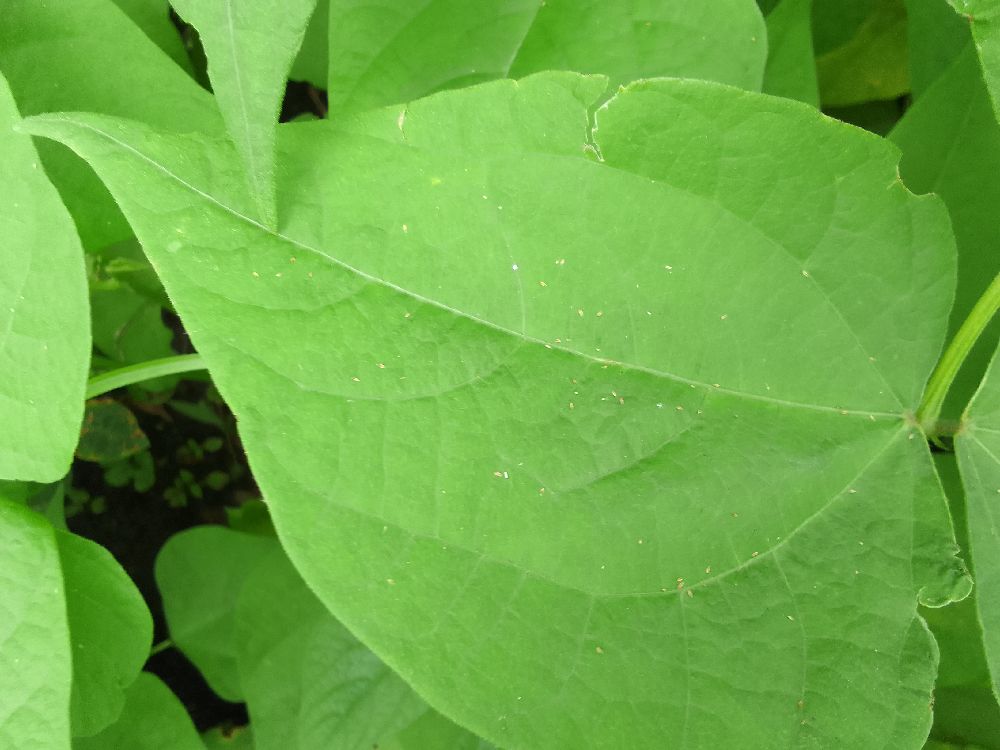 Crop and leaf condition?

common bean, healthy
